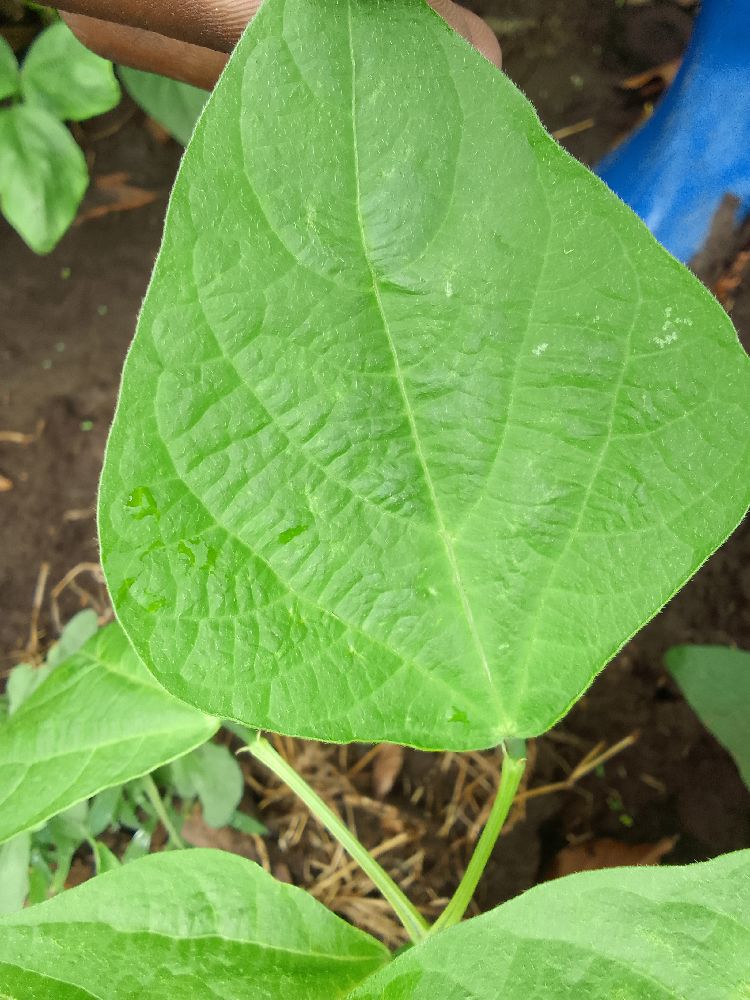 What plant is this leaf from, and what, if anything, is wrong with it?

common bean, healthy
